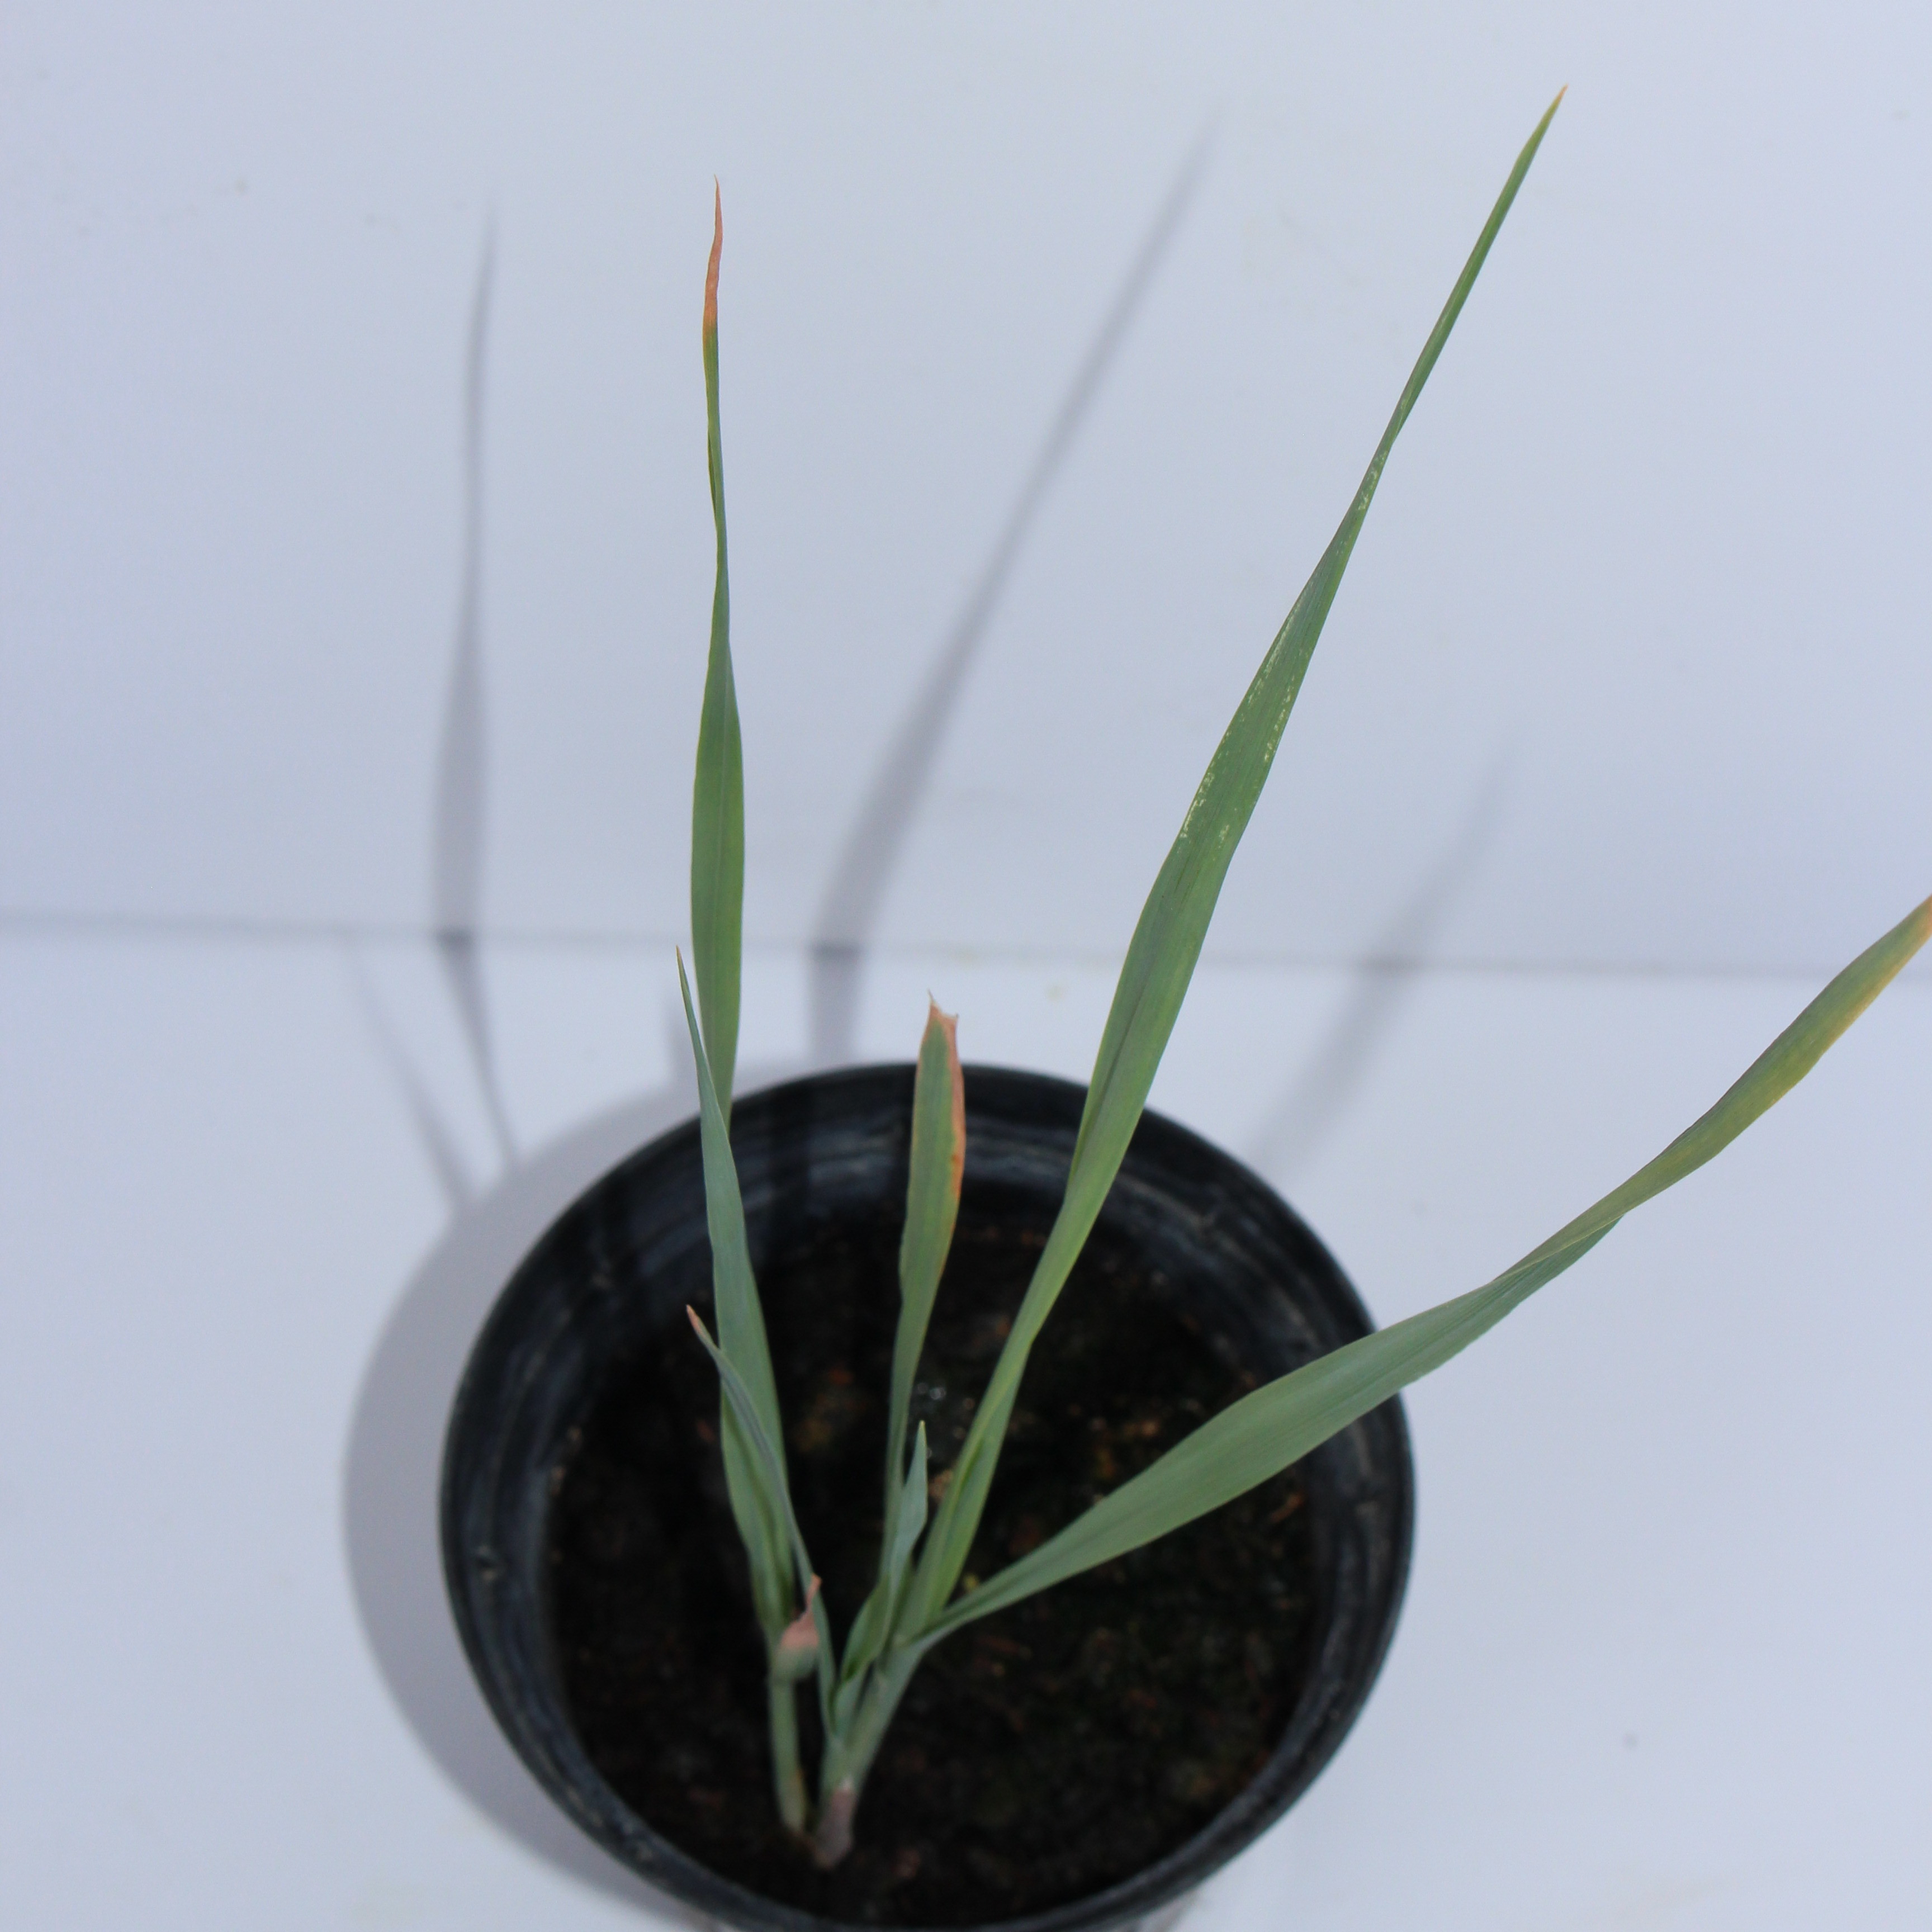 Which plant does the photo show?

Avena sterilis
